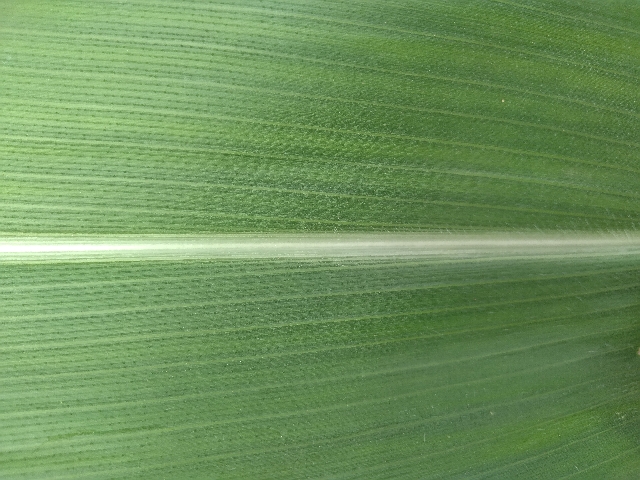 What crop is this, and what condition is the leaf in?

maize, healthy
